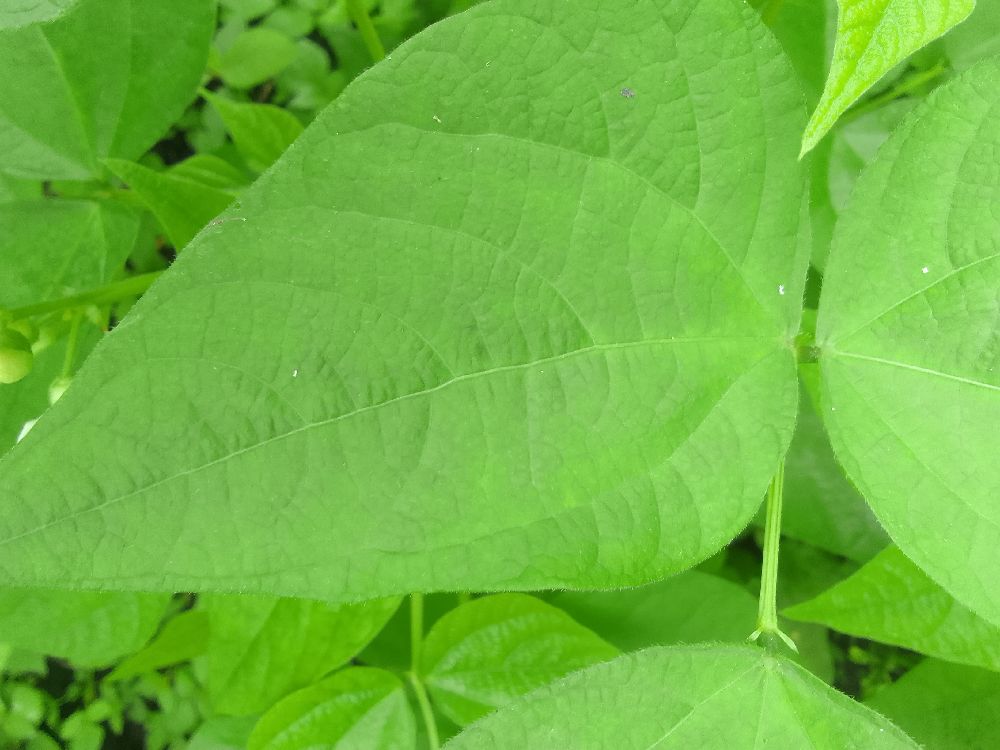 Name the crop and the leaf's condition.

common bean, healthy
